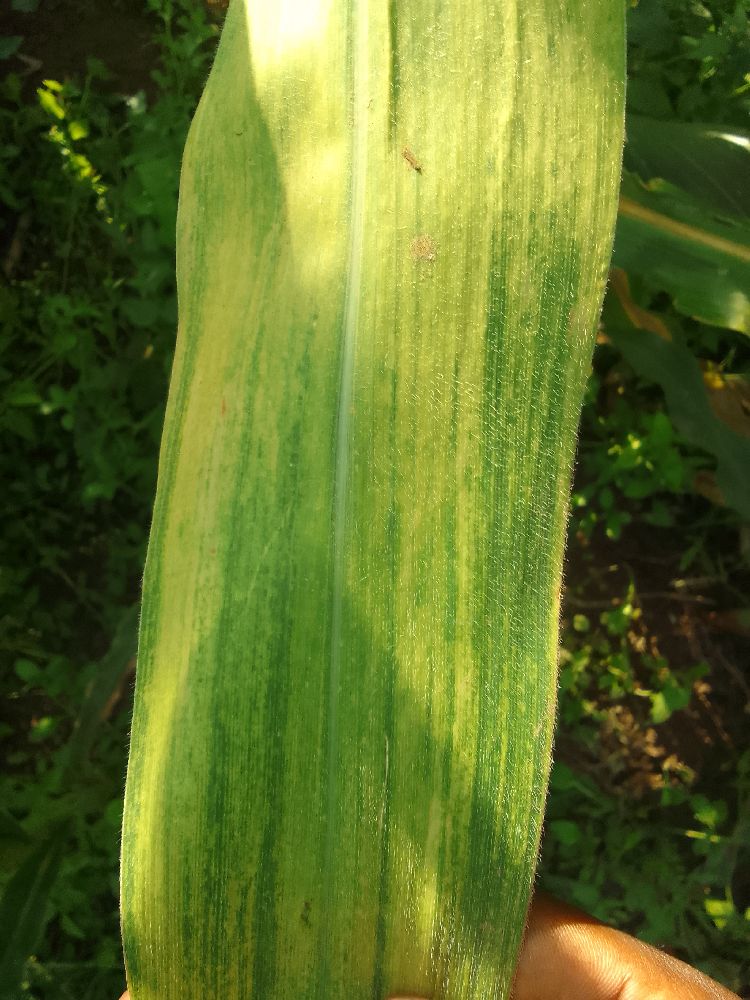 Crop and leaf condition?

maize, maize lethal necrosis
